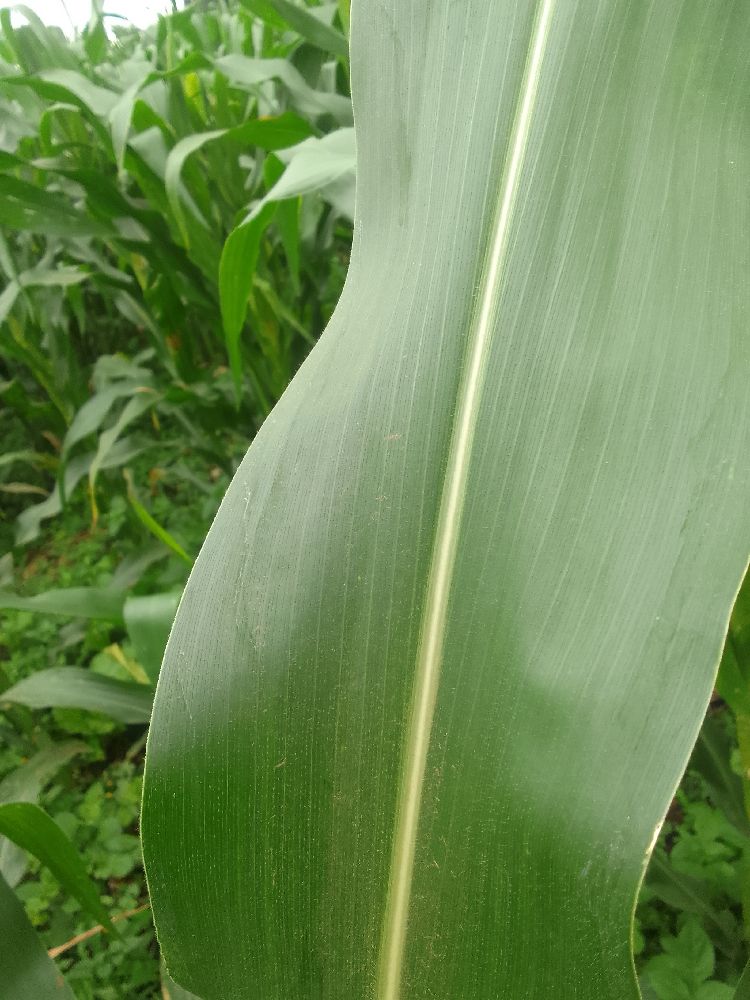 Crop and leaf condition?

maize, healthy
